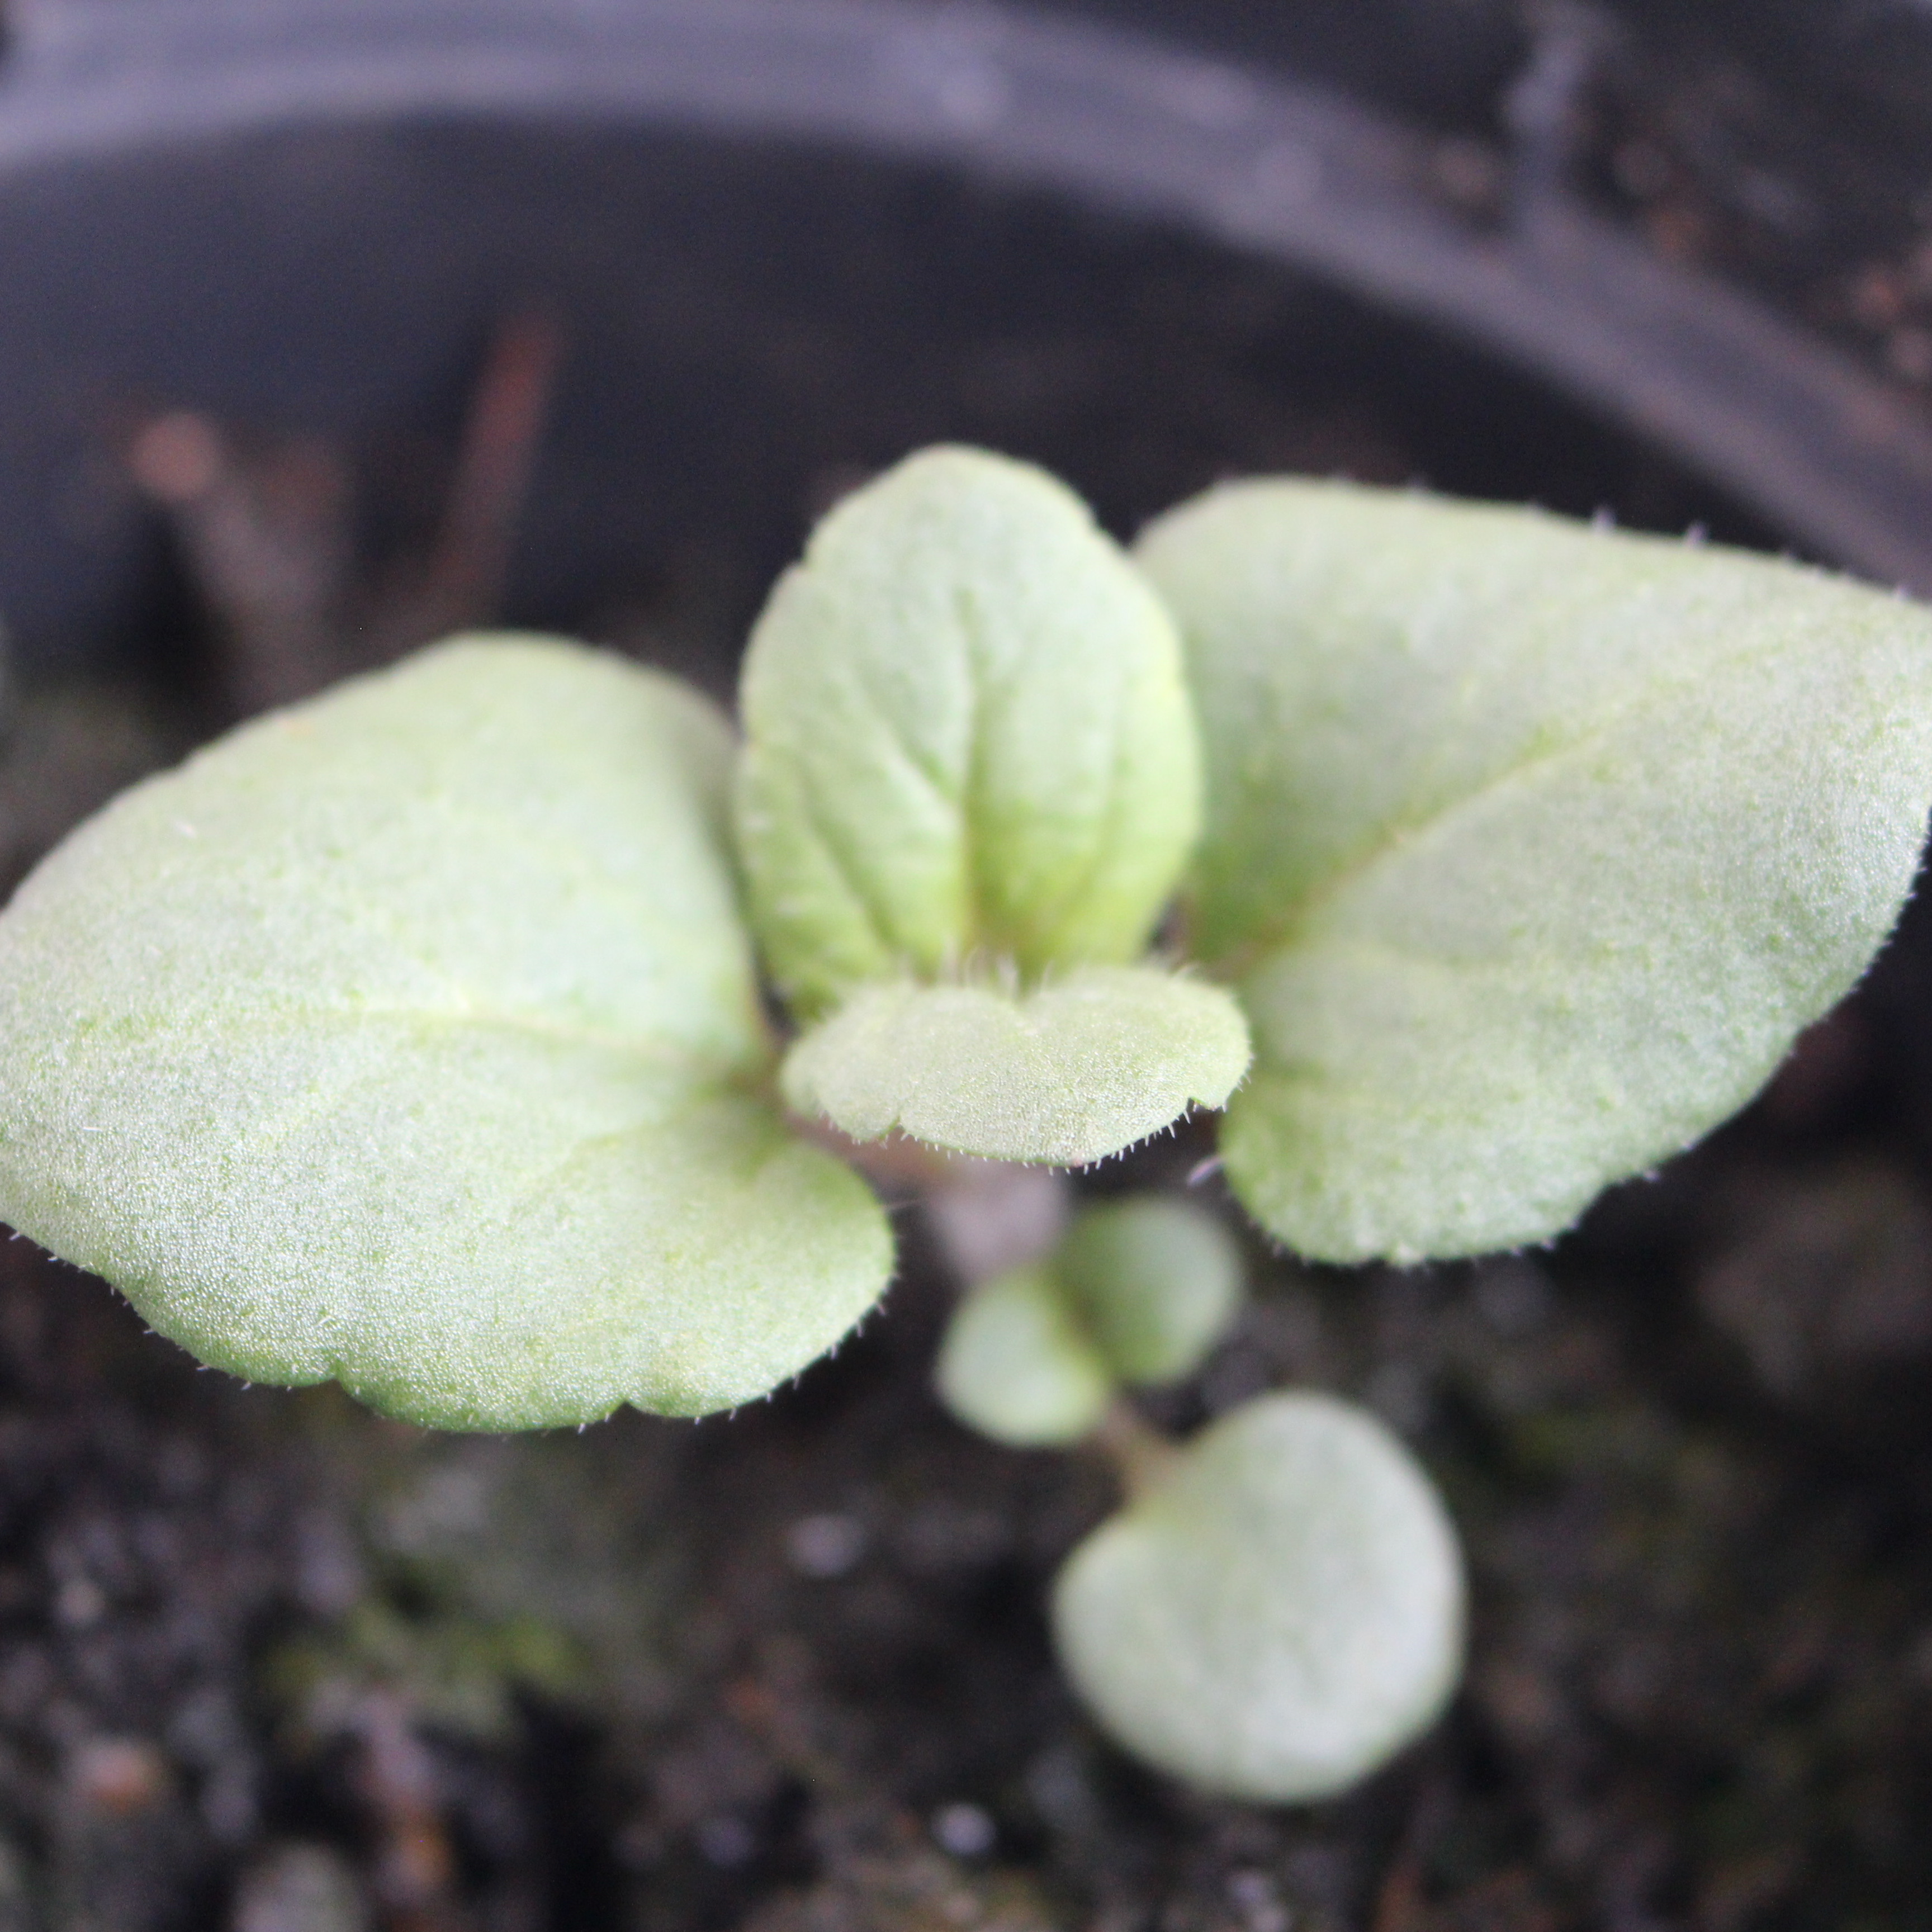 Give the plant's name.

Veronica persica
